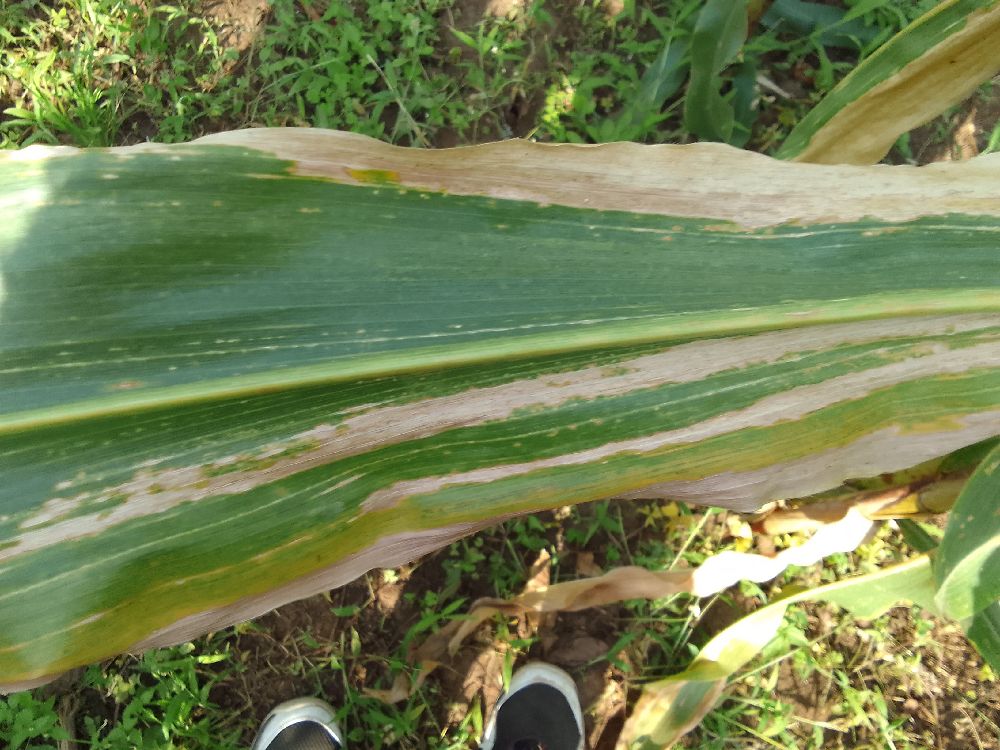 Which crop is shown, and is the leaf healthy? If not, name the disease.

maize, maize lethal necrosis
